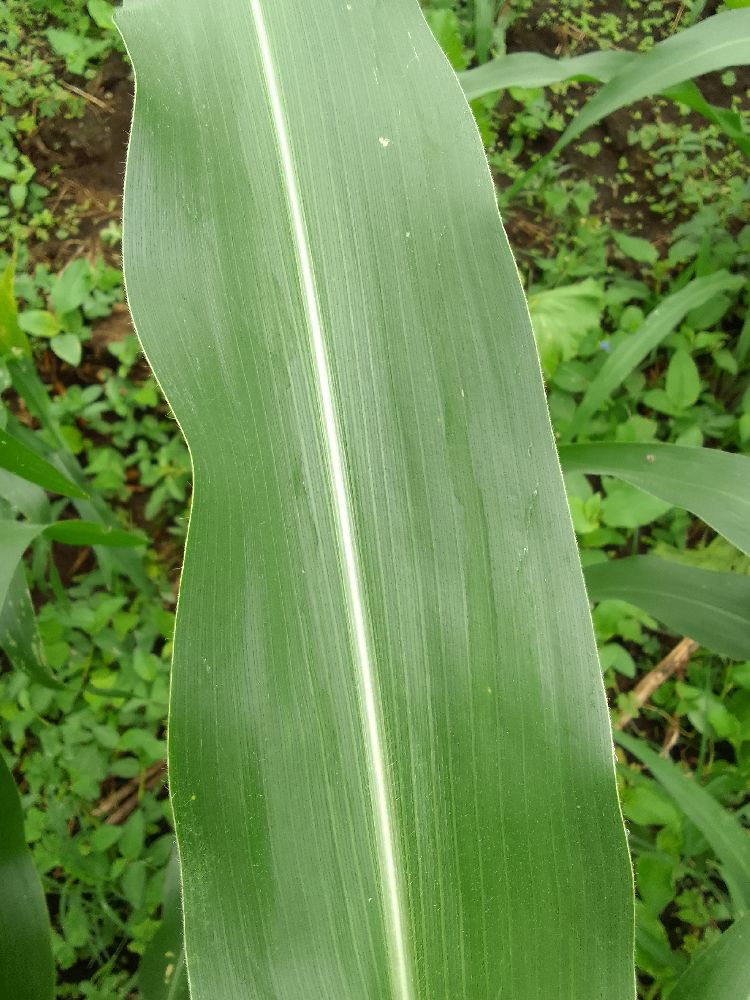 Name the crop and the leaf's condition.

maize, healthy
